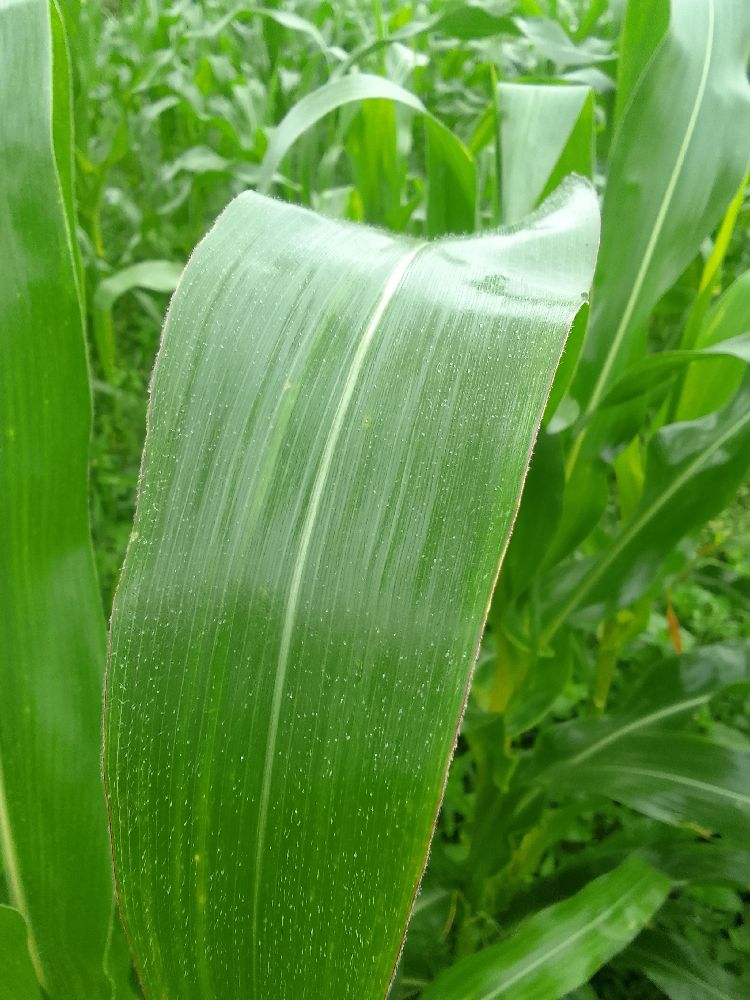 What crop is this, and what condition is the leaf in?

maize, healthy
